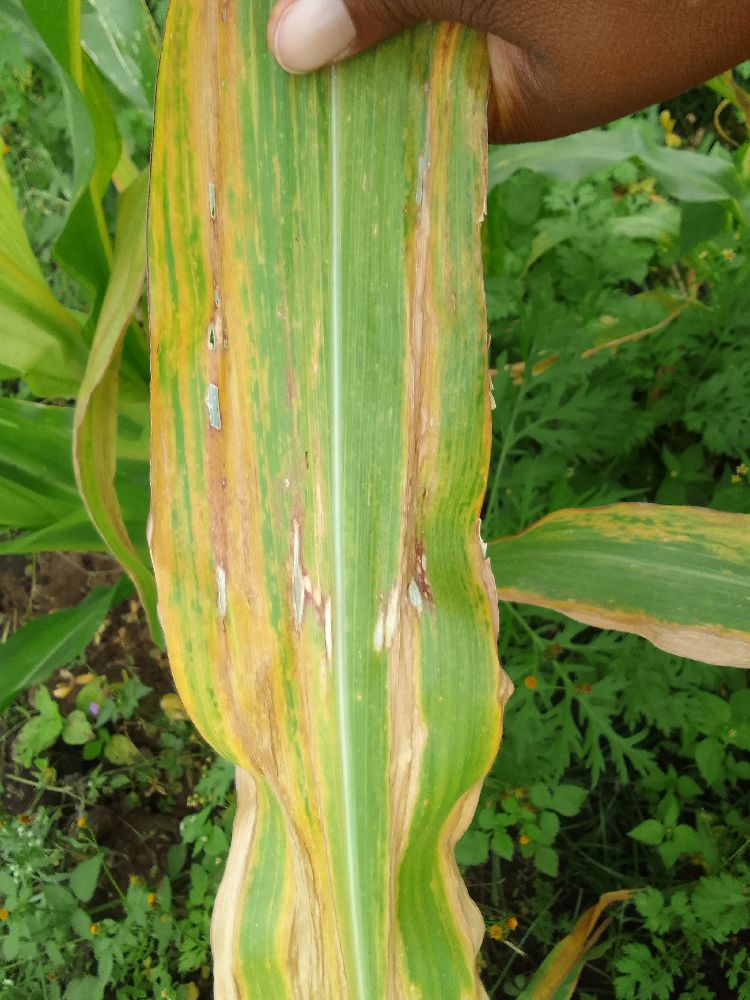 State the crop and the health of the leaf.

maize, maize lethal necrosis
